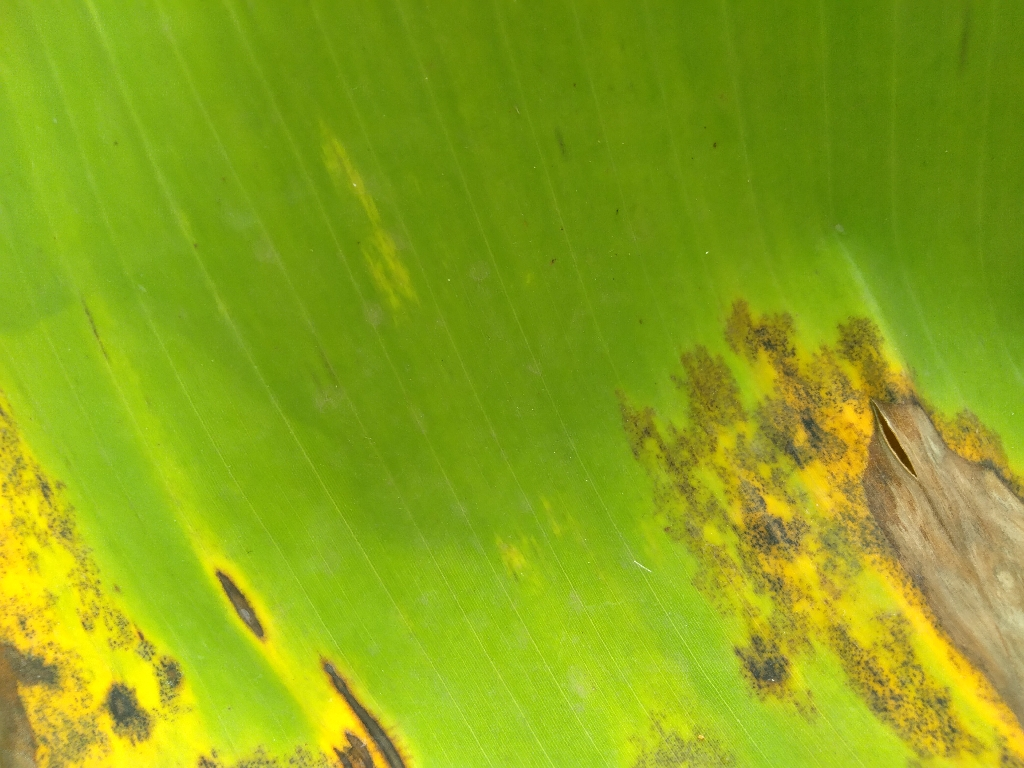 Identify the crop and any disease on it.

banana, black sigatoka
